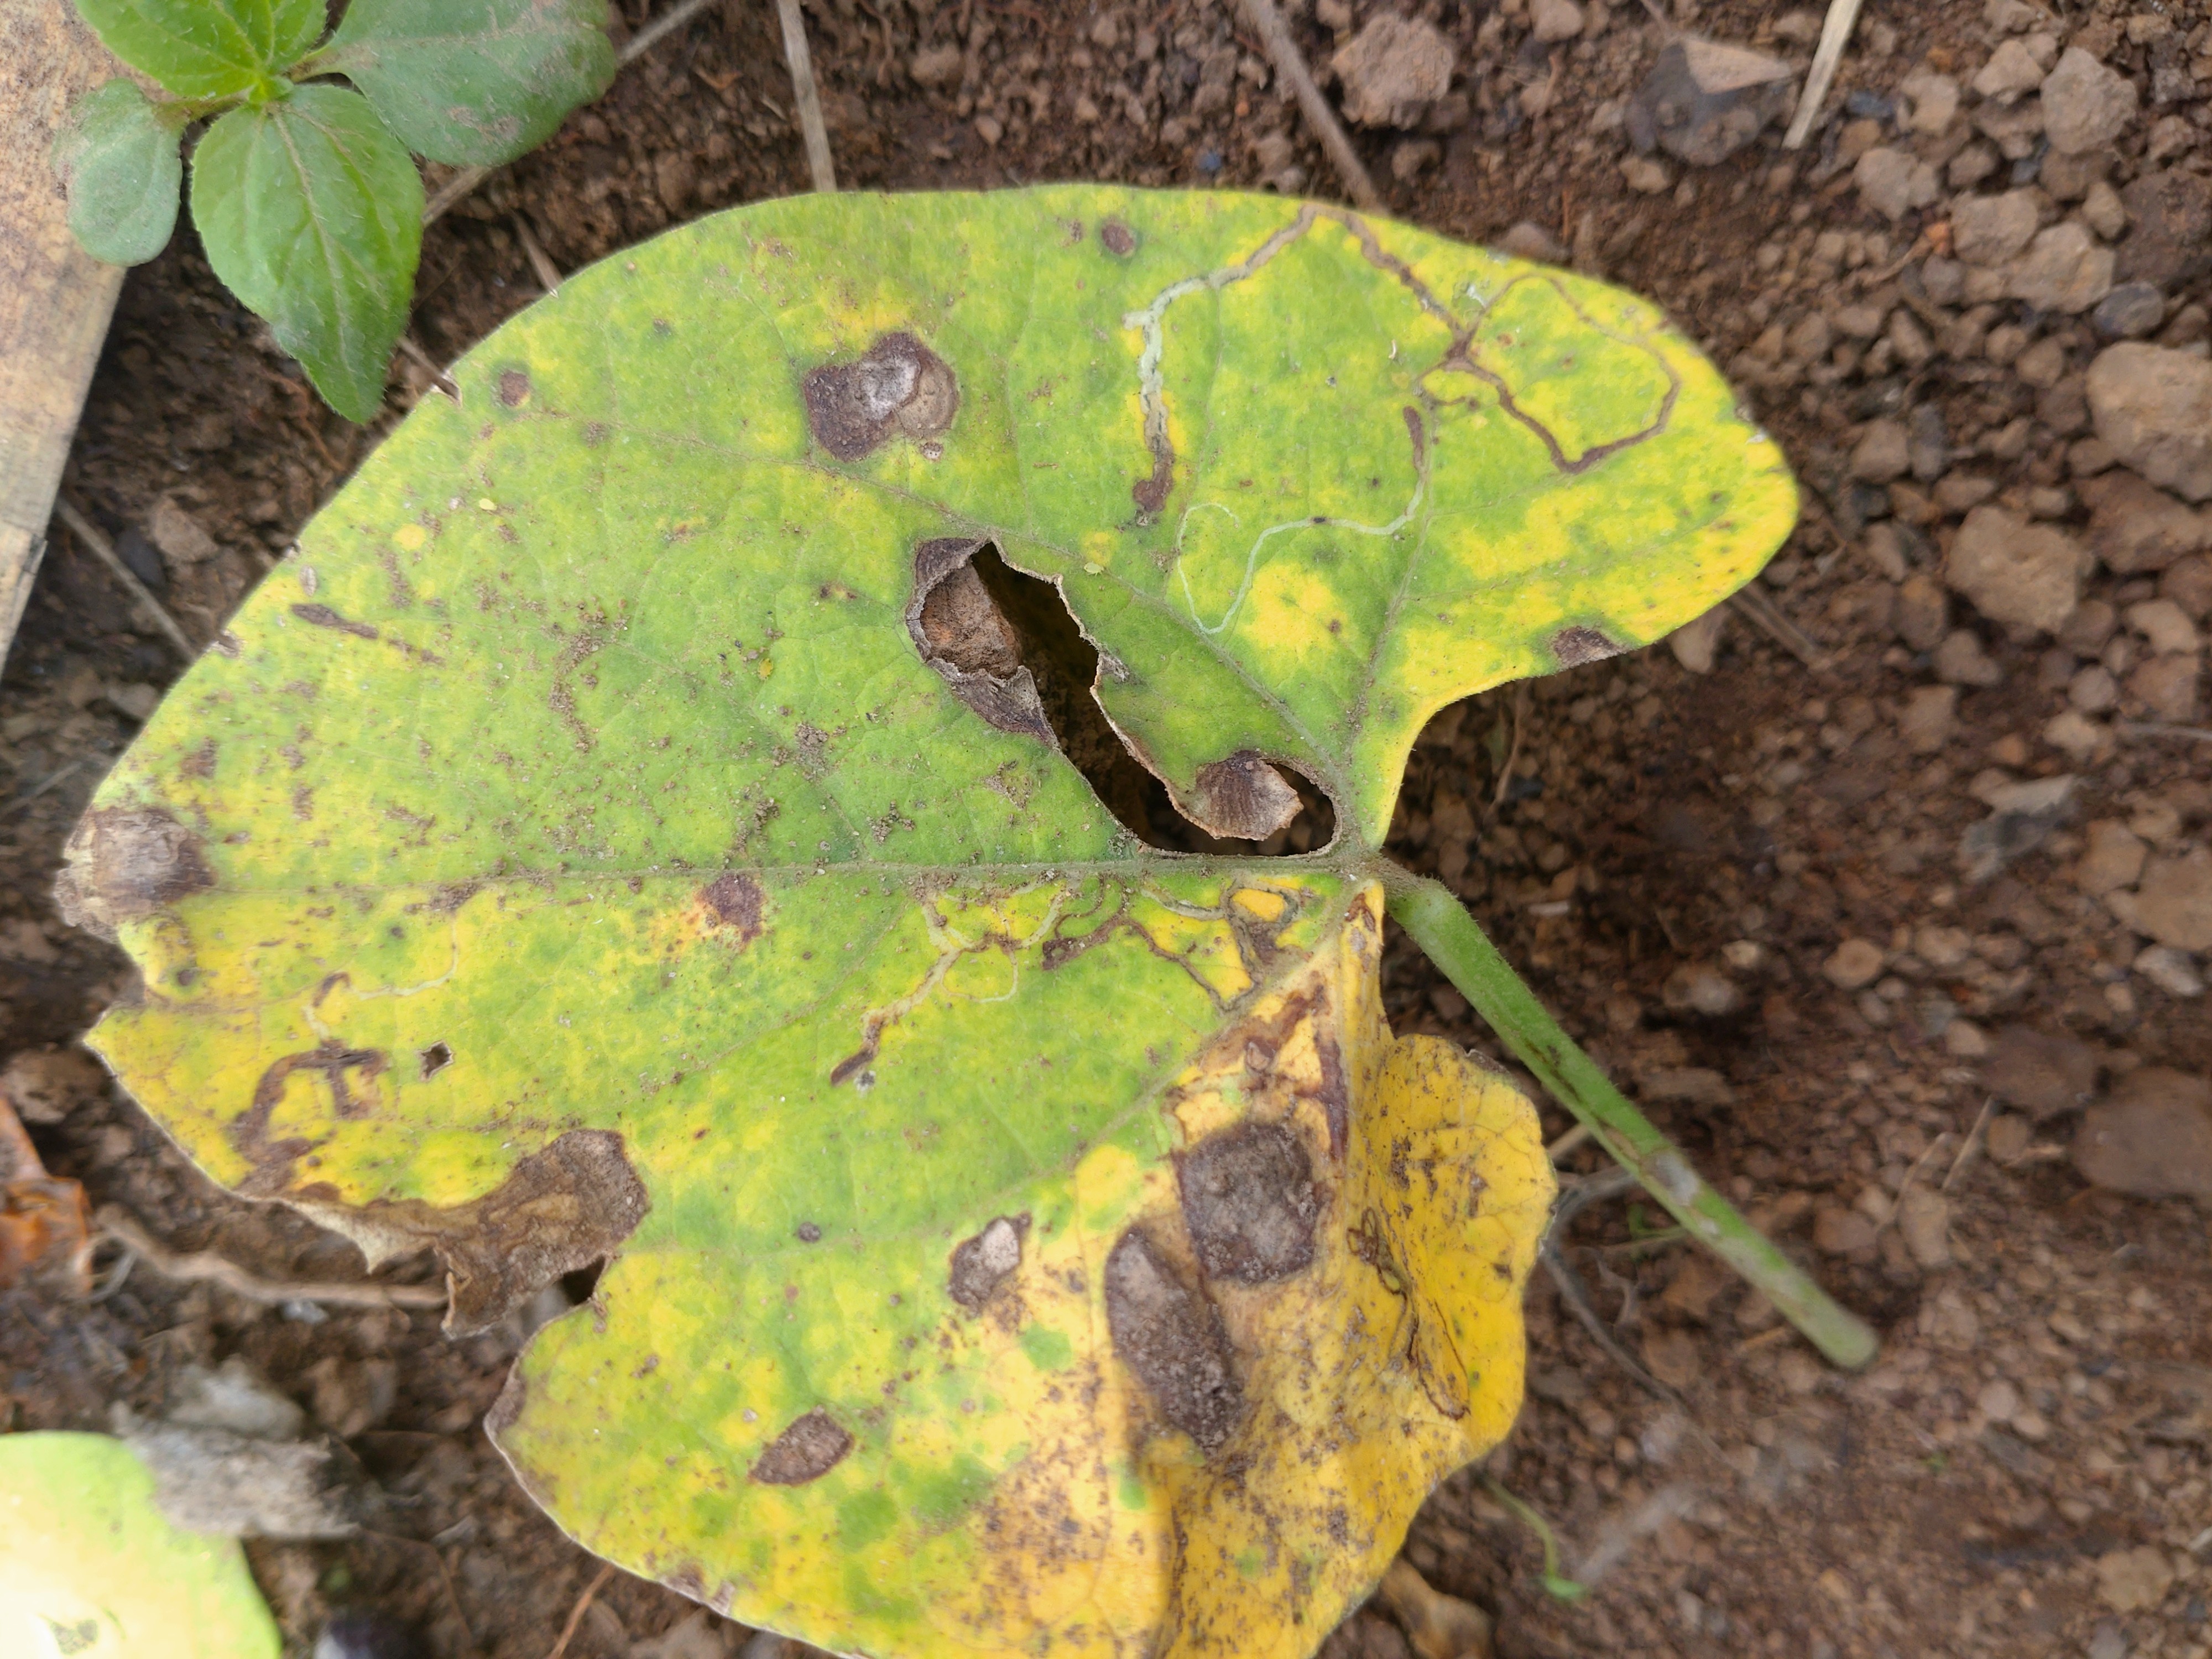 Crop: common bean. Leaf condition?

rust
